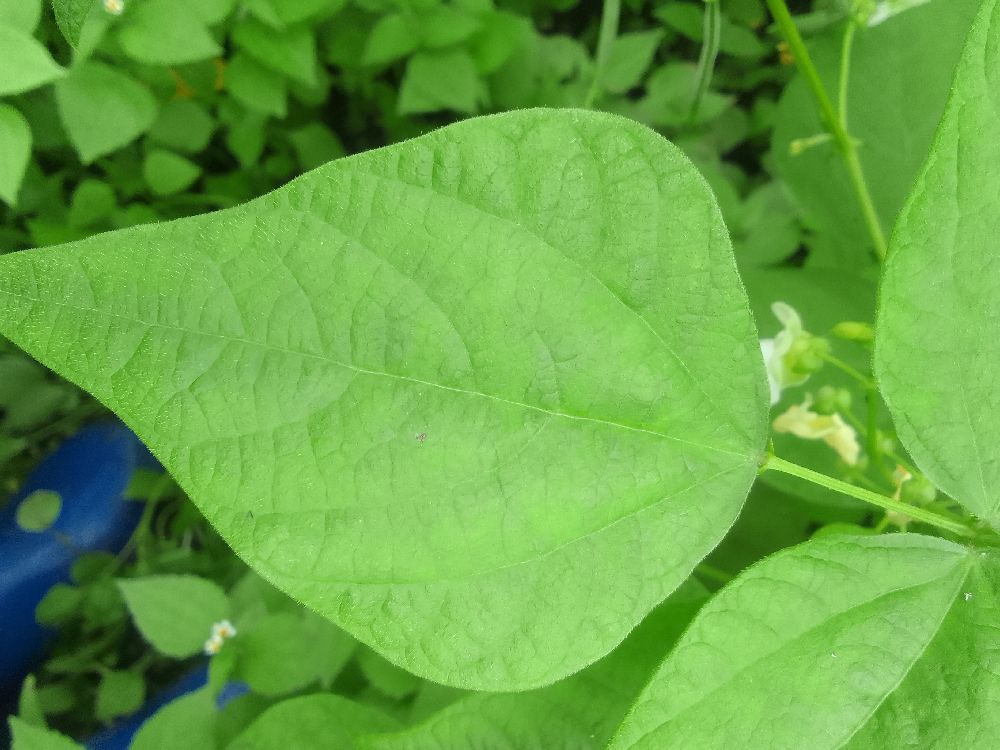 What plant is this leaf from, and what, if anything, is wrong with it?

common bean, healthy
